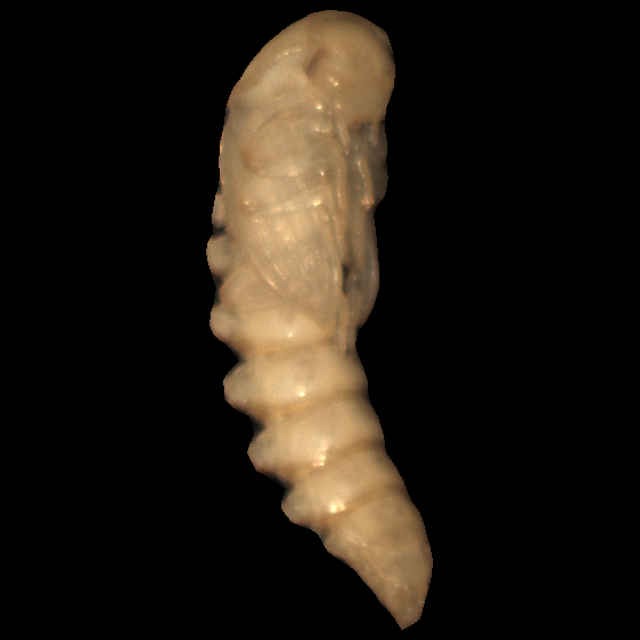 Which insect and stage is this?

mealworm pupa
